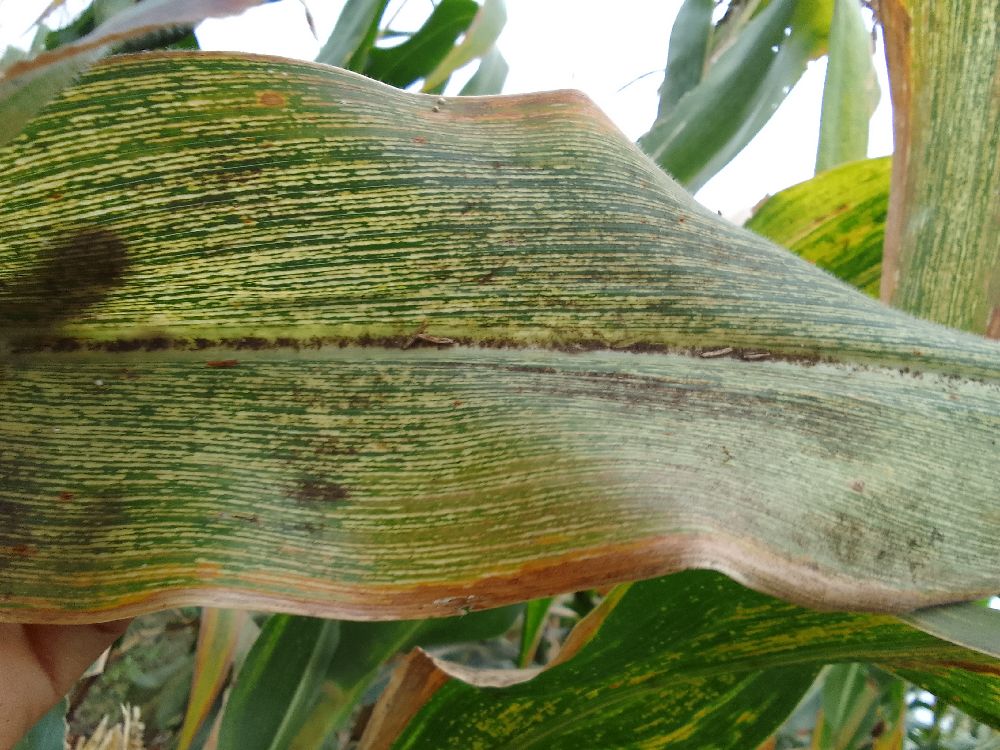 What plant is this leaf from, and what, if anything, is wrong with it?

maize, maize streak virus
